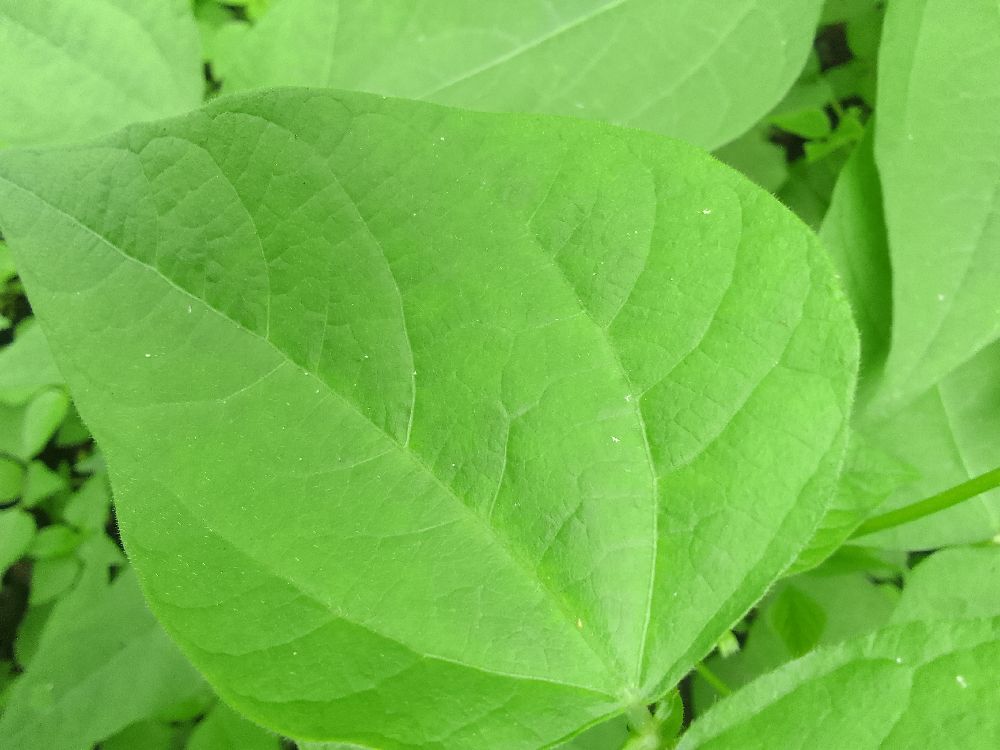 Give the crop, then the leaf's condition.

common bean, healthy
